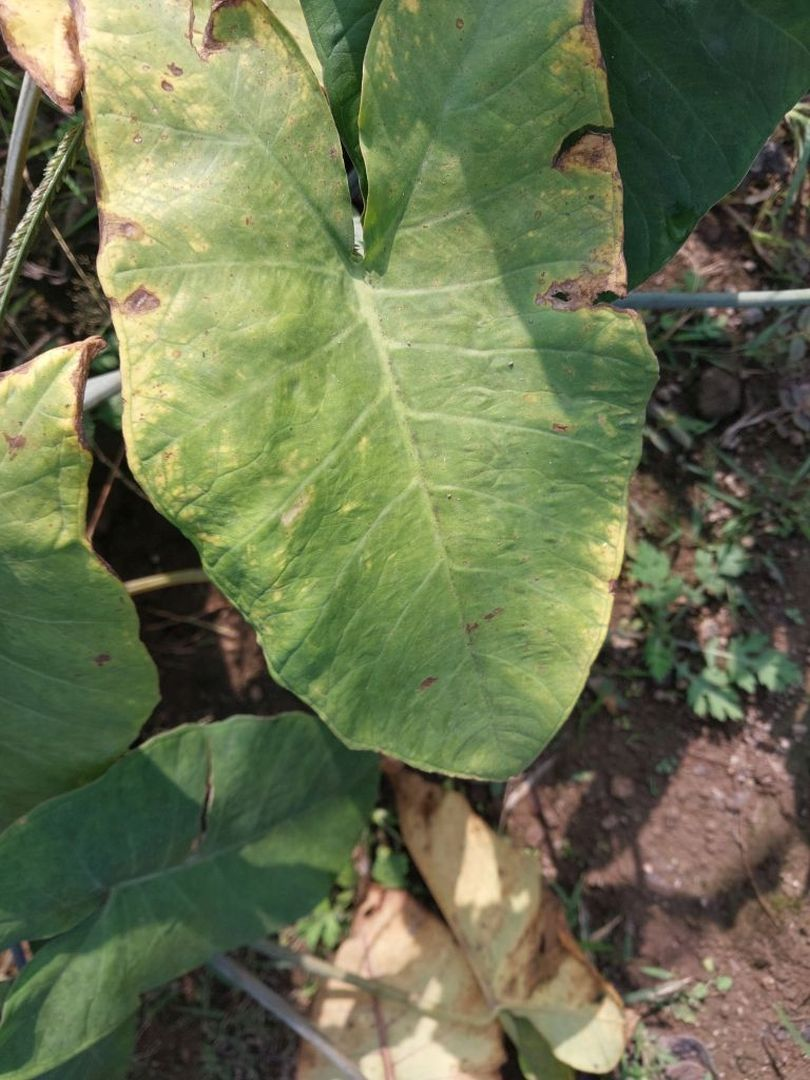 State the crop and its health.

taro, leaf blight
